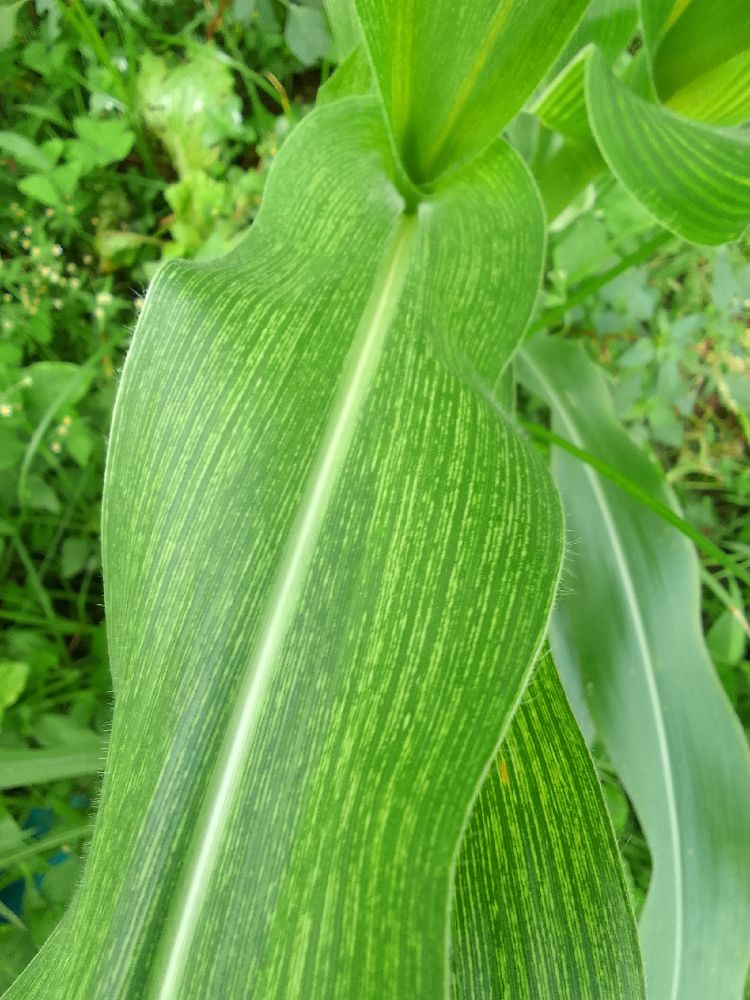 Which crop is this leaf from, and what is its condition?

maize, maize streak virus
